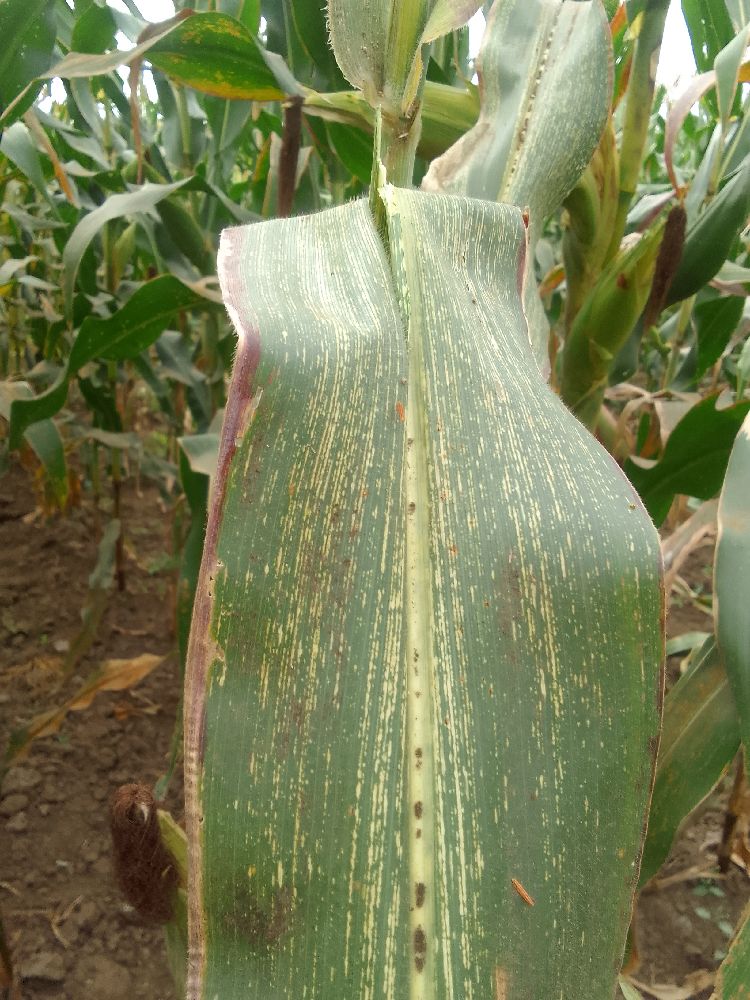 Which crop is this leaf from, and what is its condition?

maize, maize streak virus
